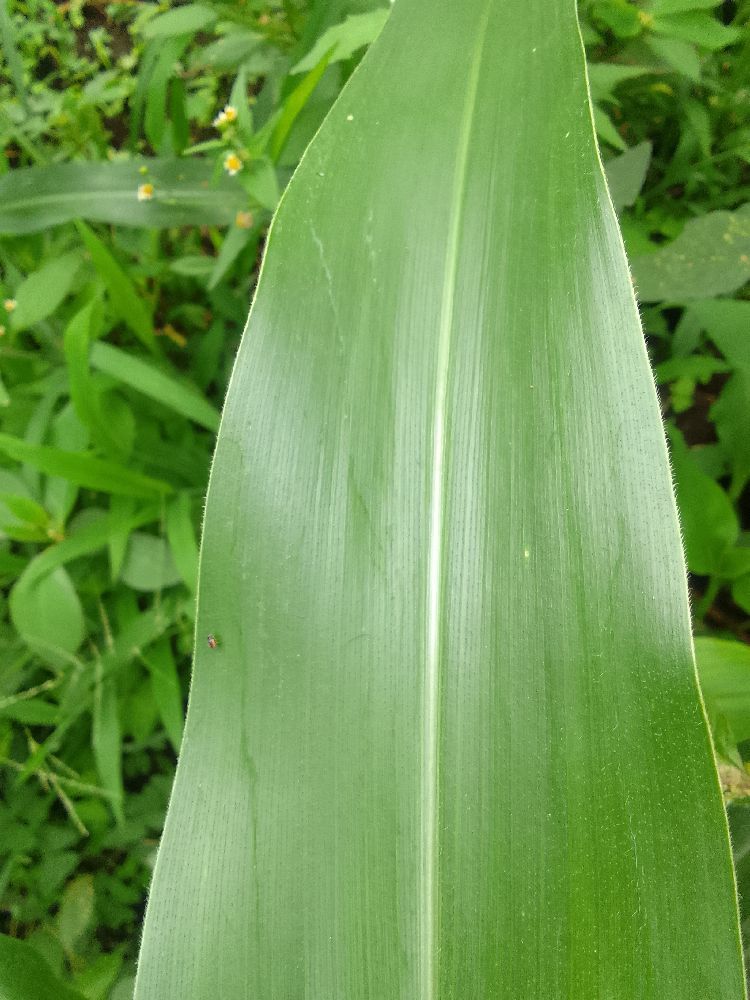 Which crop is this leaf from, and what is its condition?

maize, healthy
